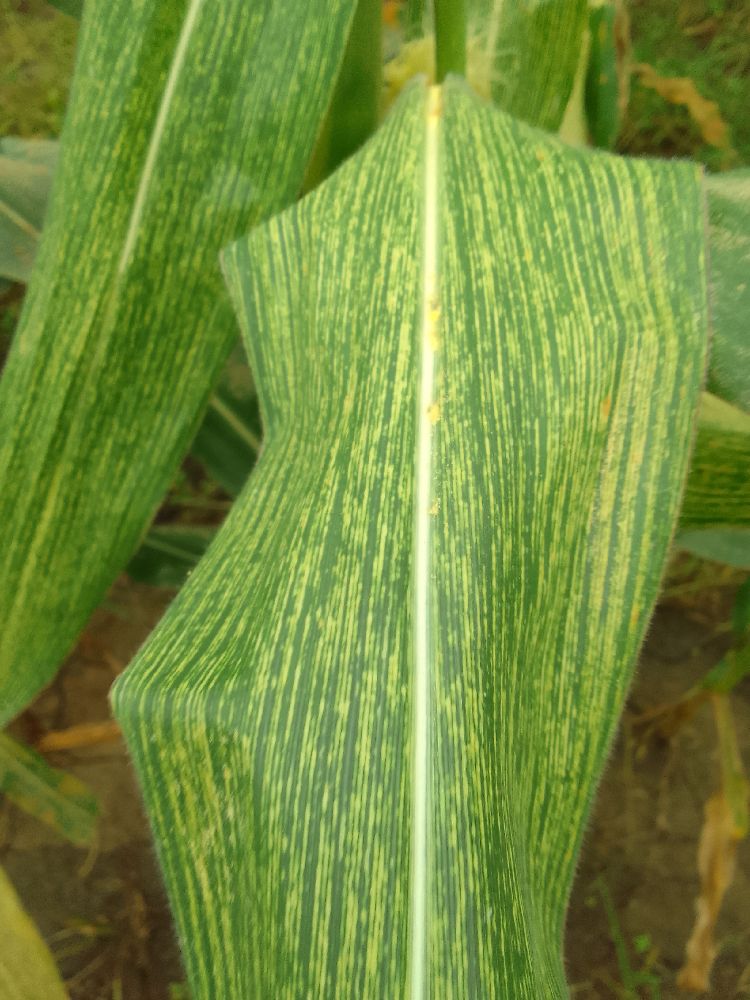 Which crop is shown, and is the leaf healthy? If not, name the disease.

maize, maize streak virus
